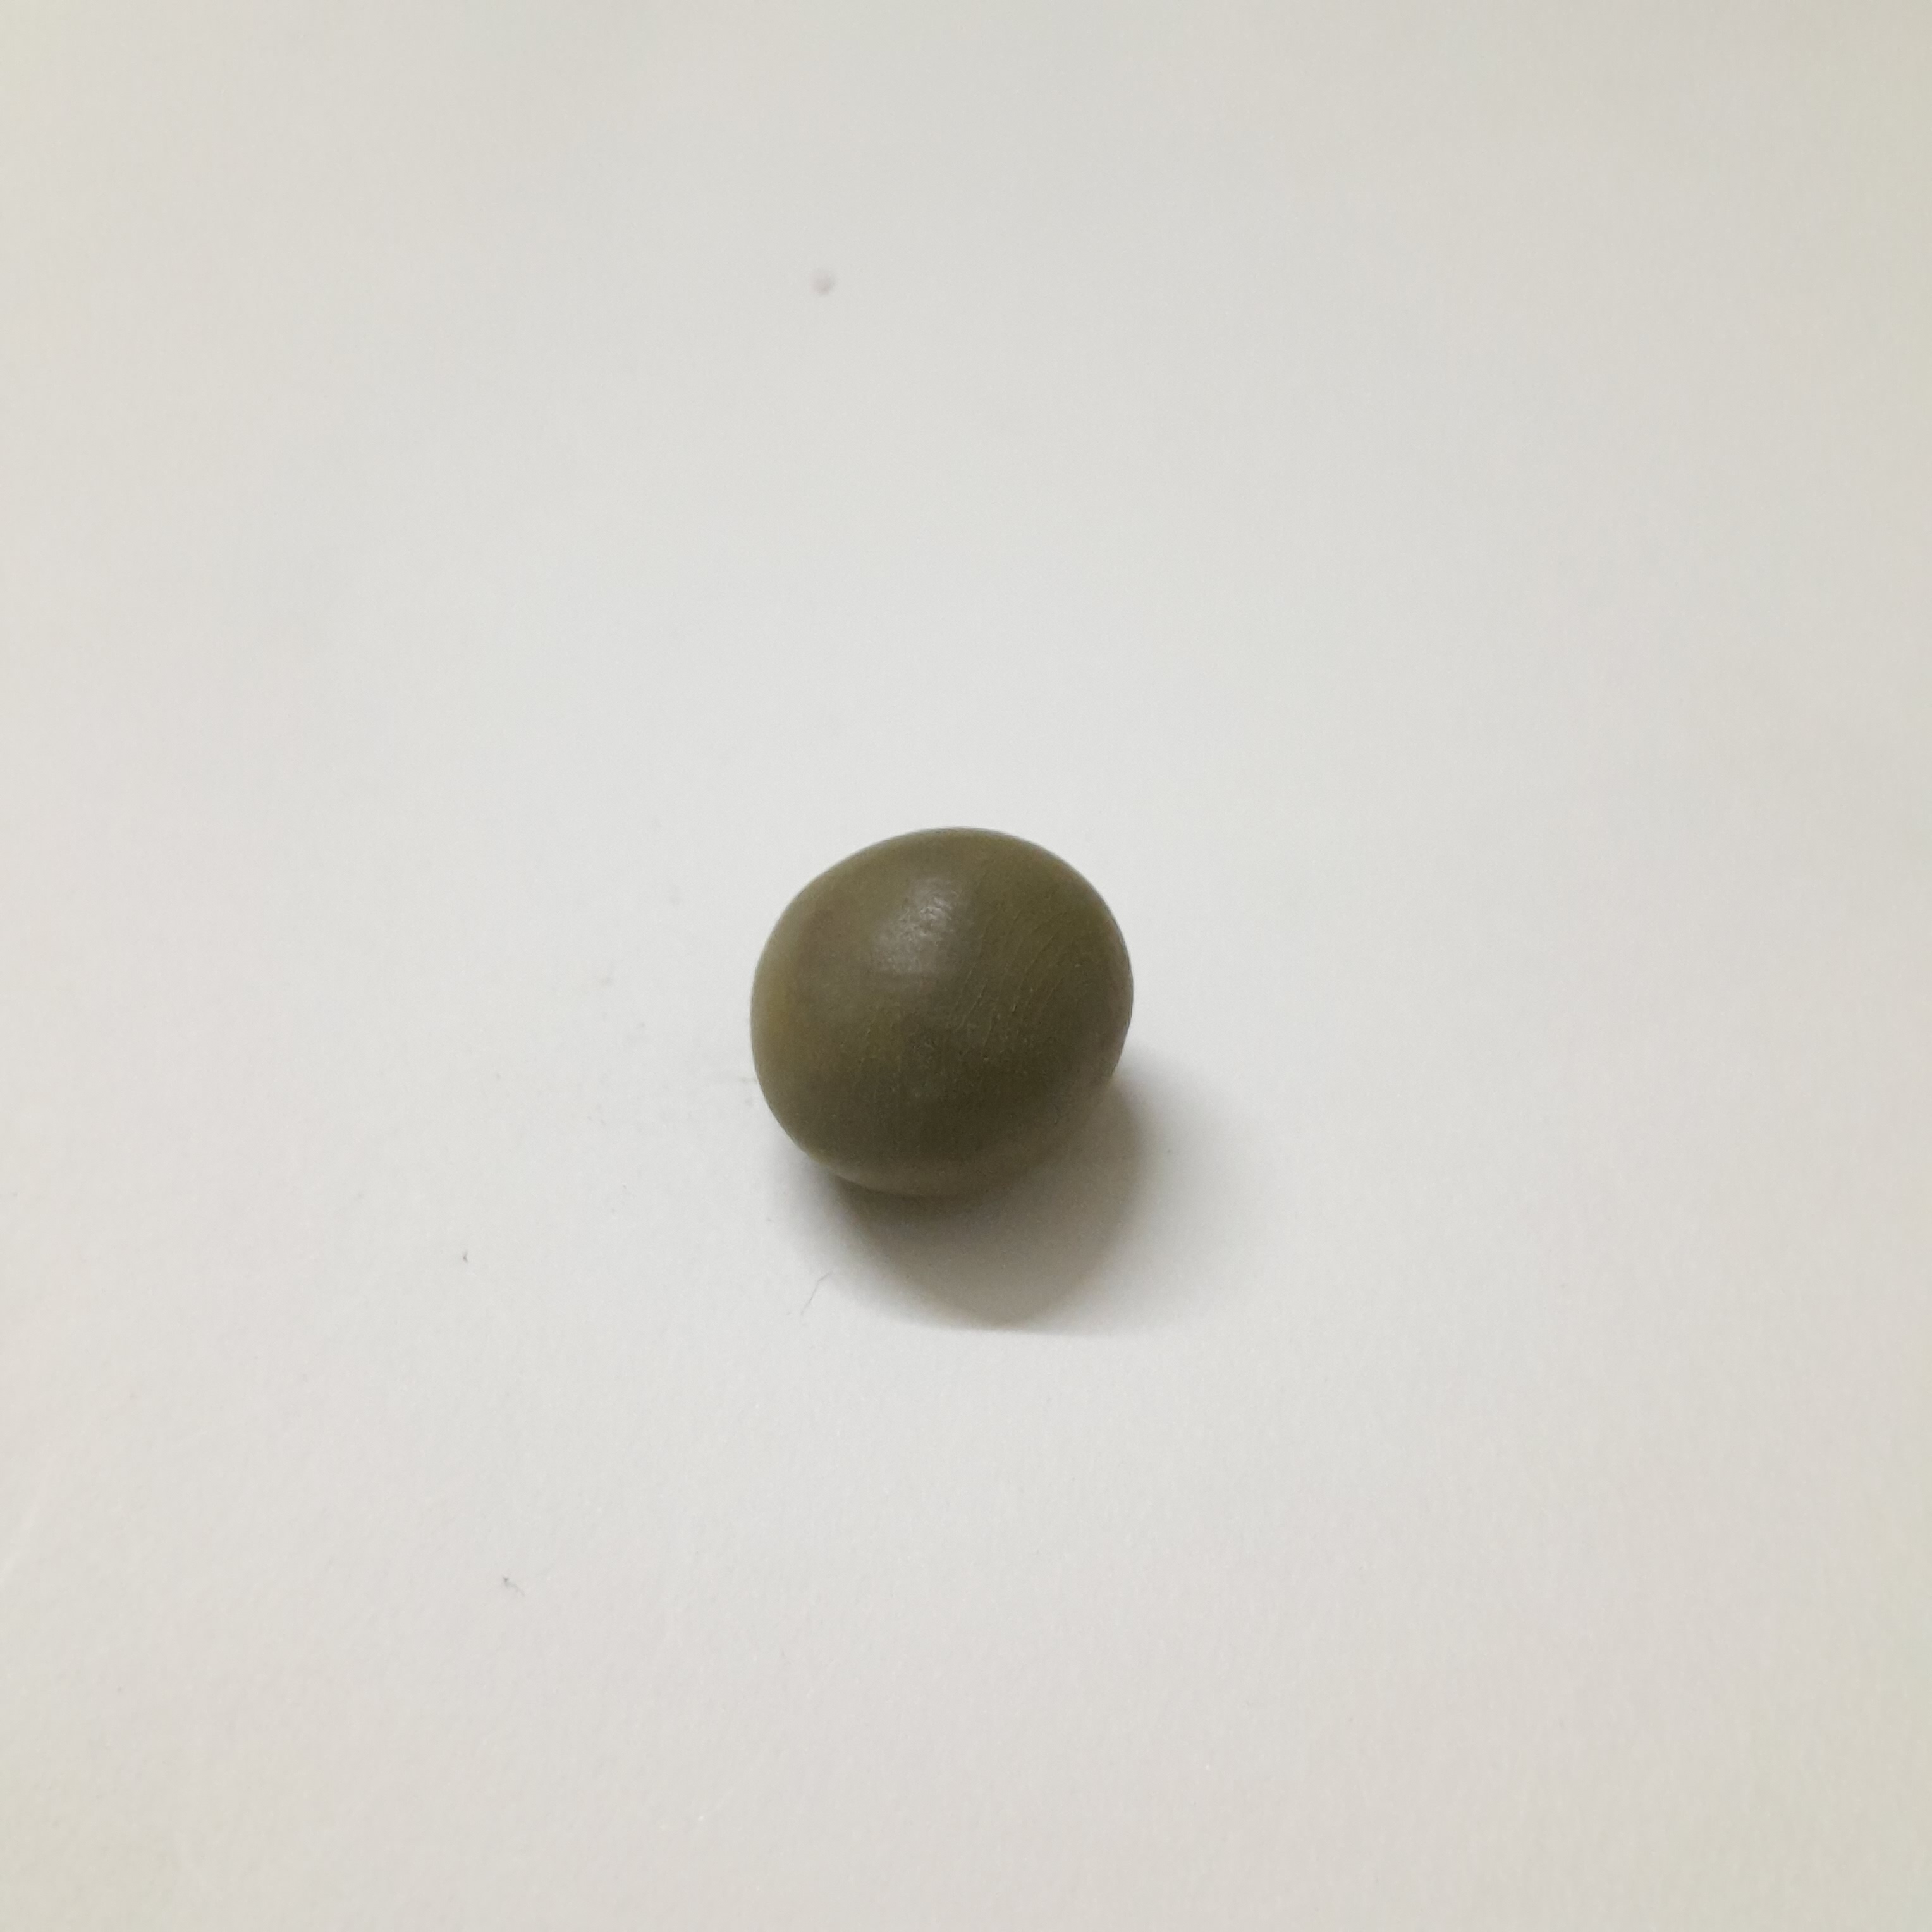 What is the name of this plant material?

sagargota
